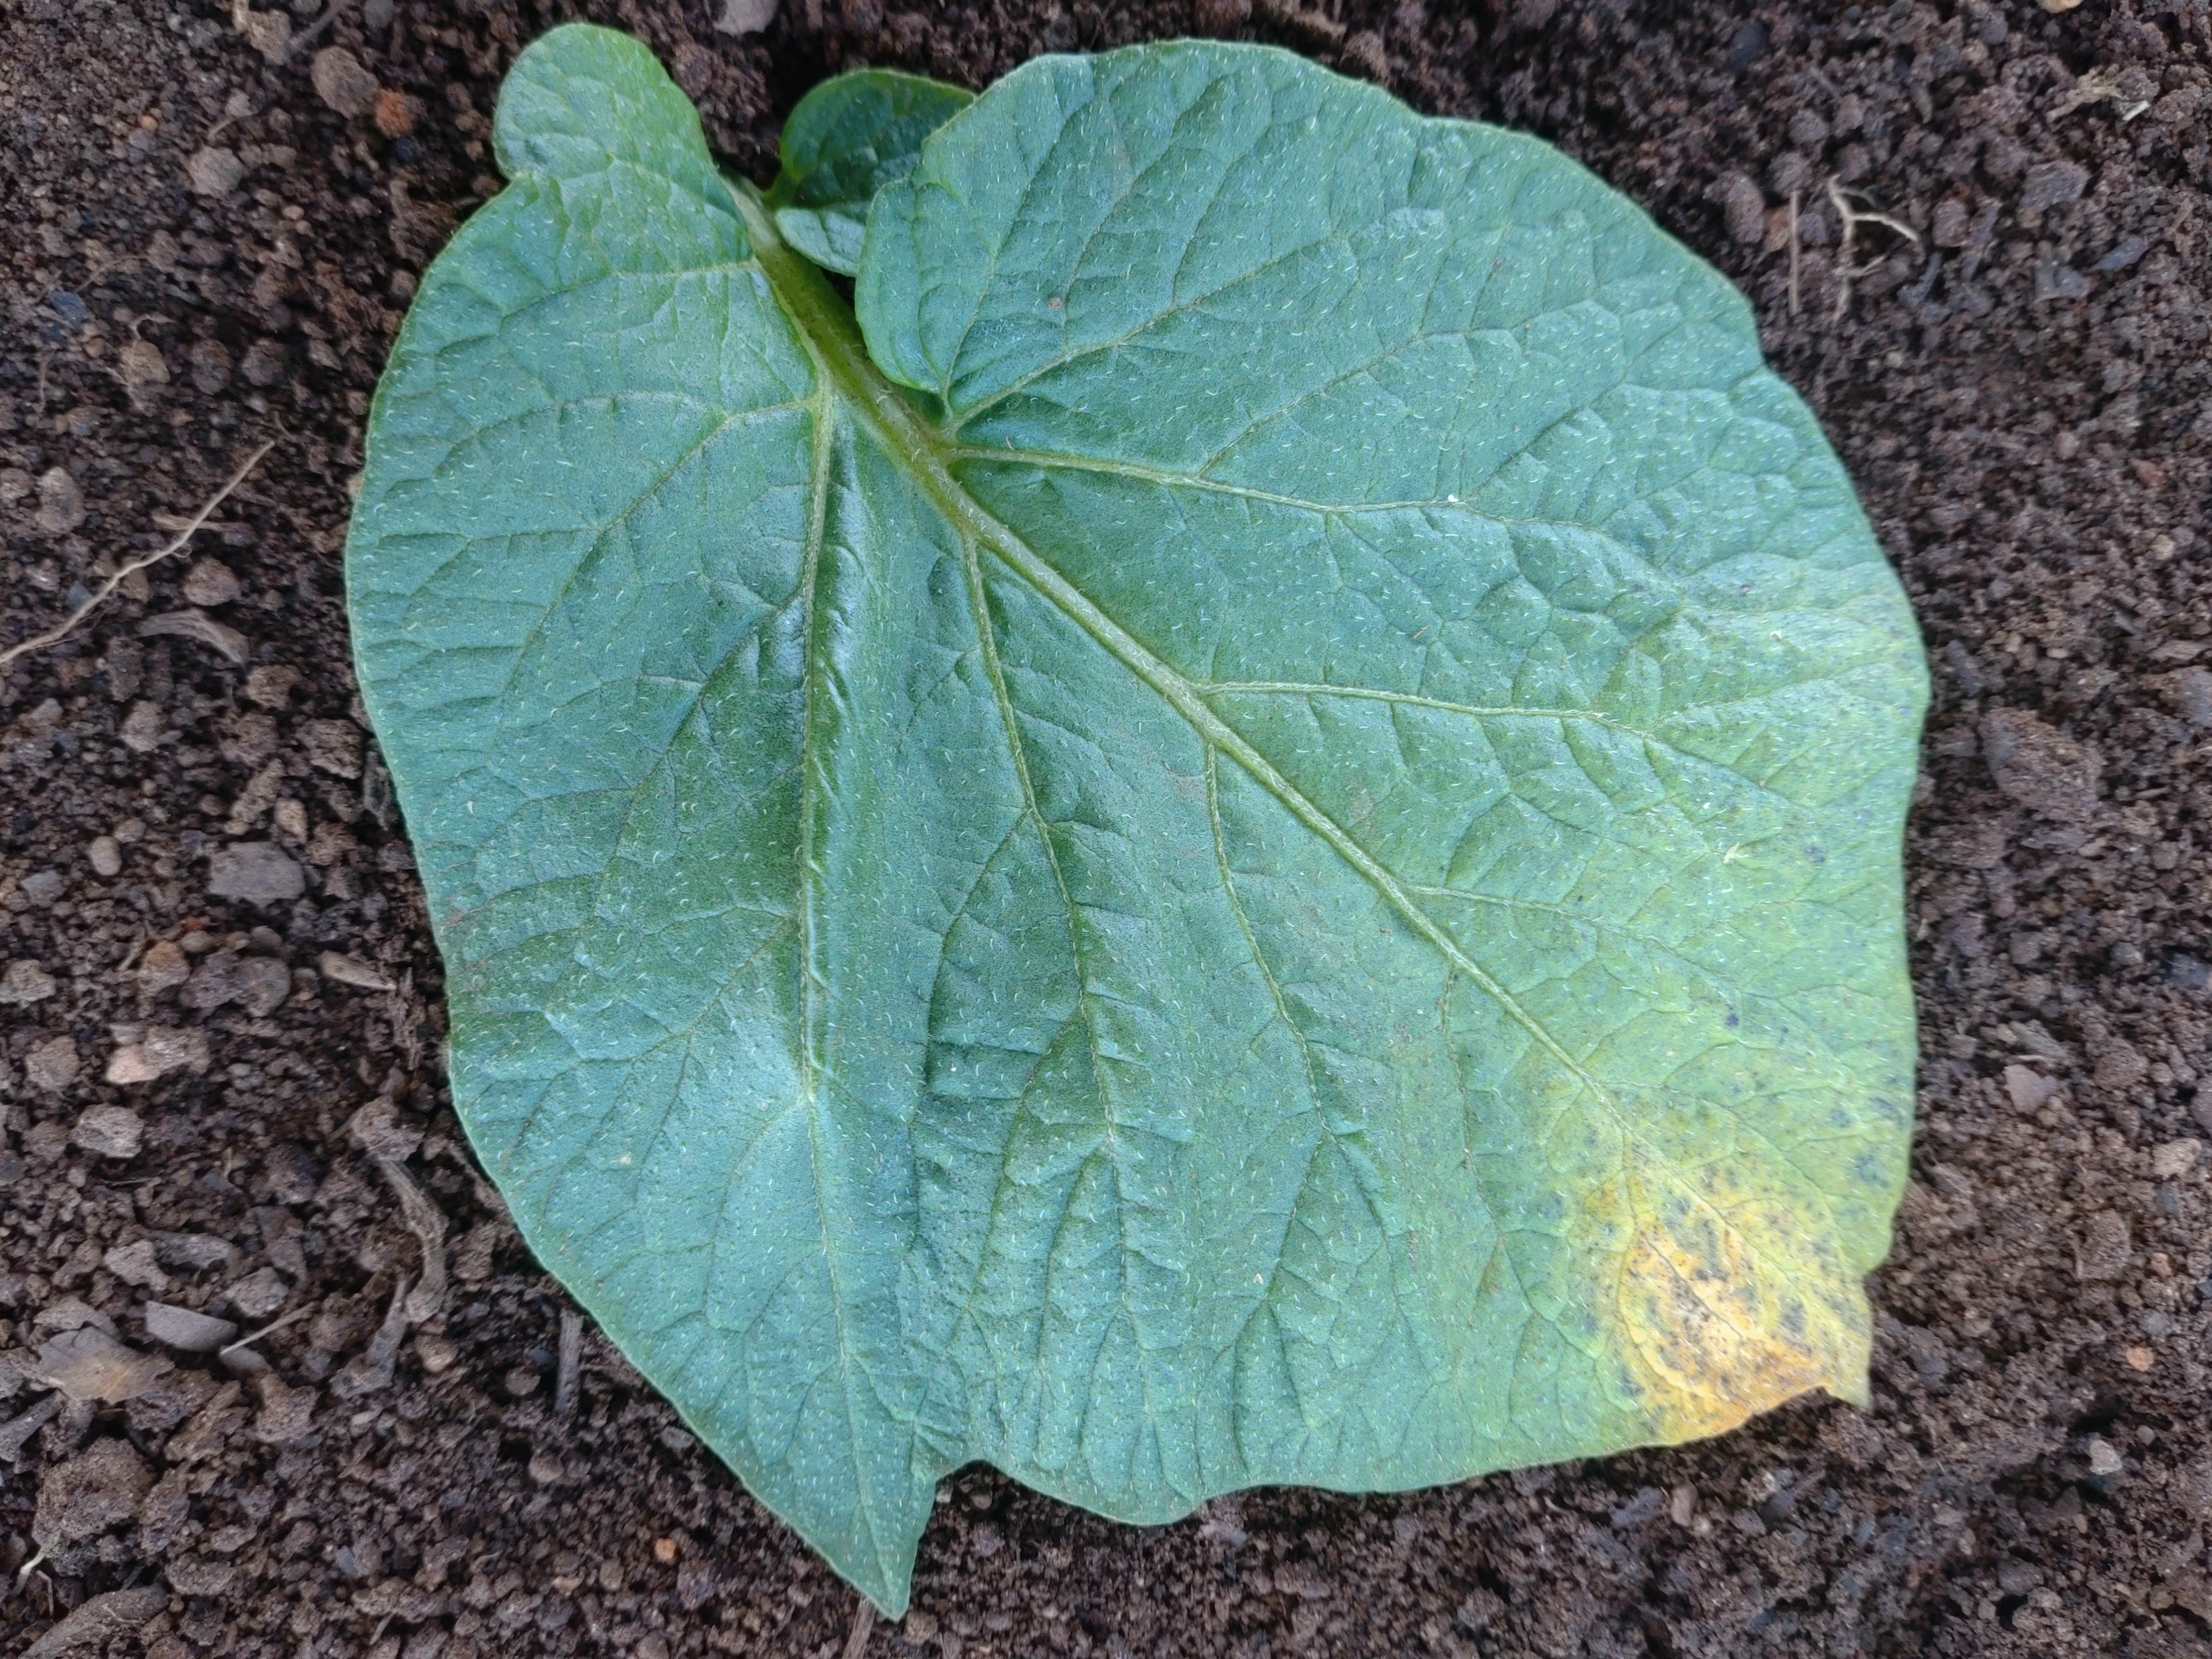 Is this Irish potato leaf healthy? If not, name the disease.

late blight
